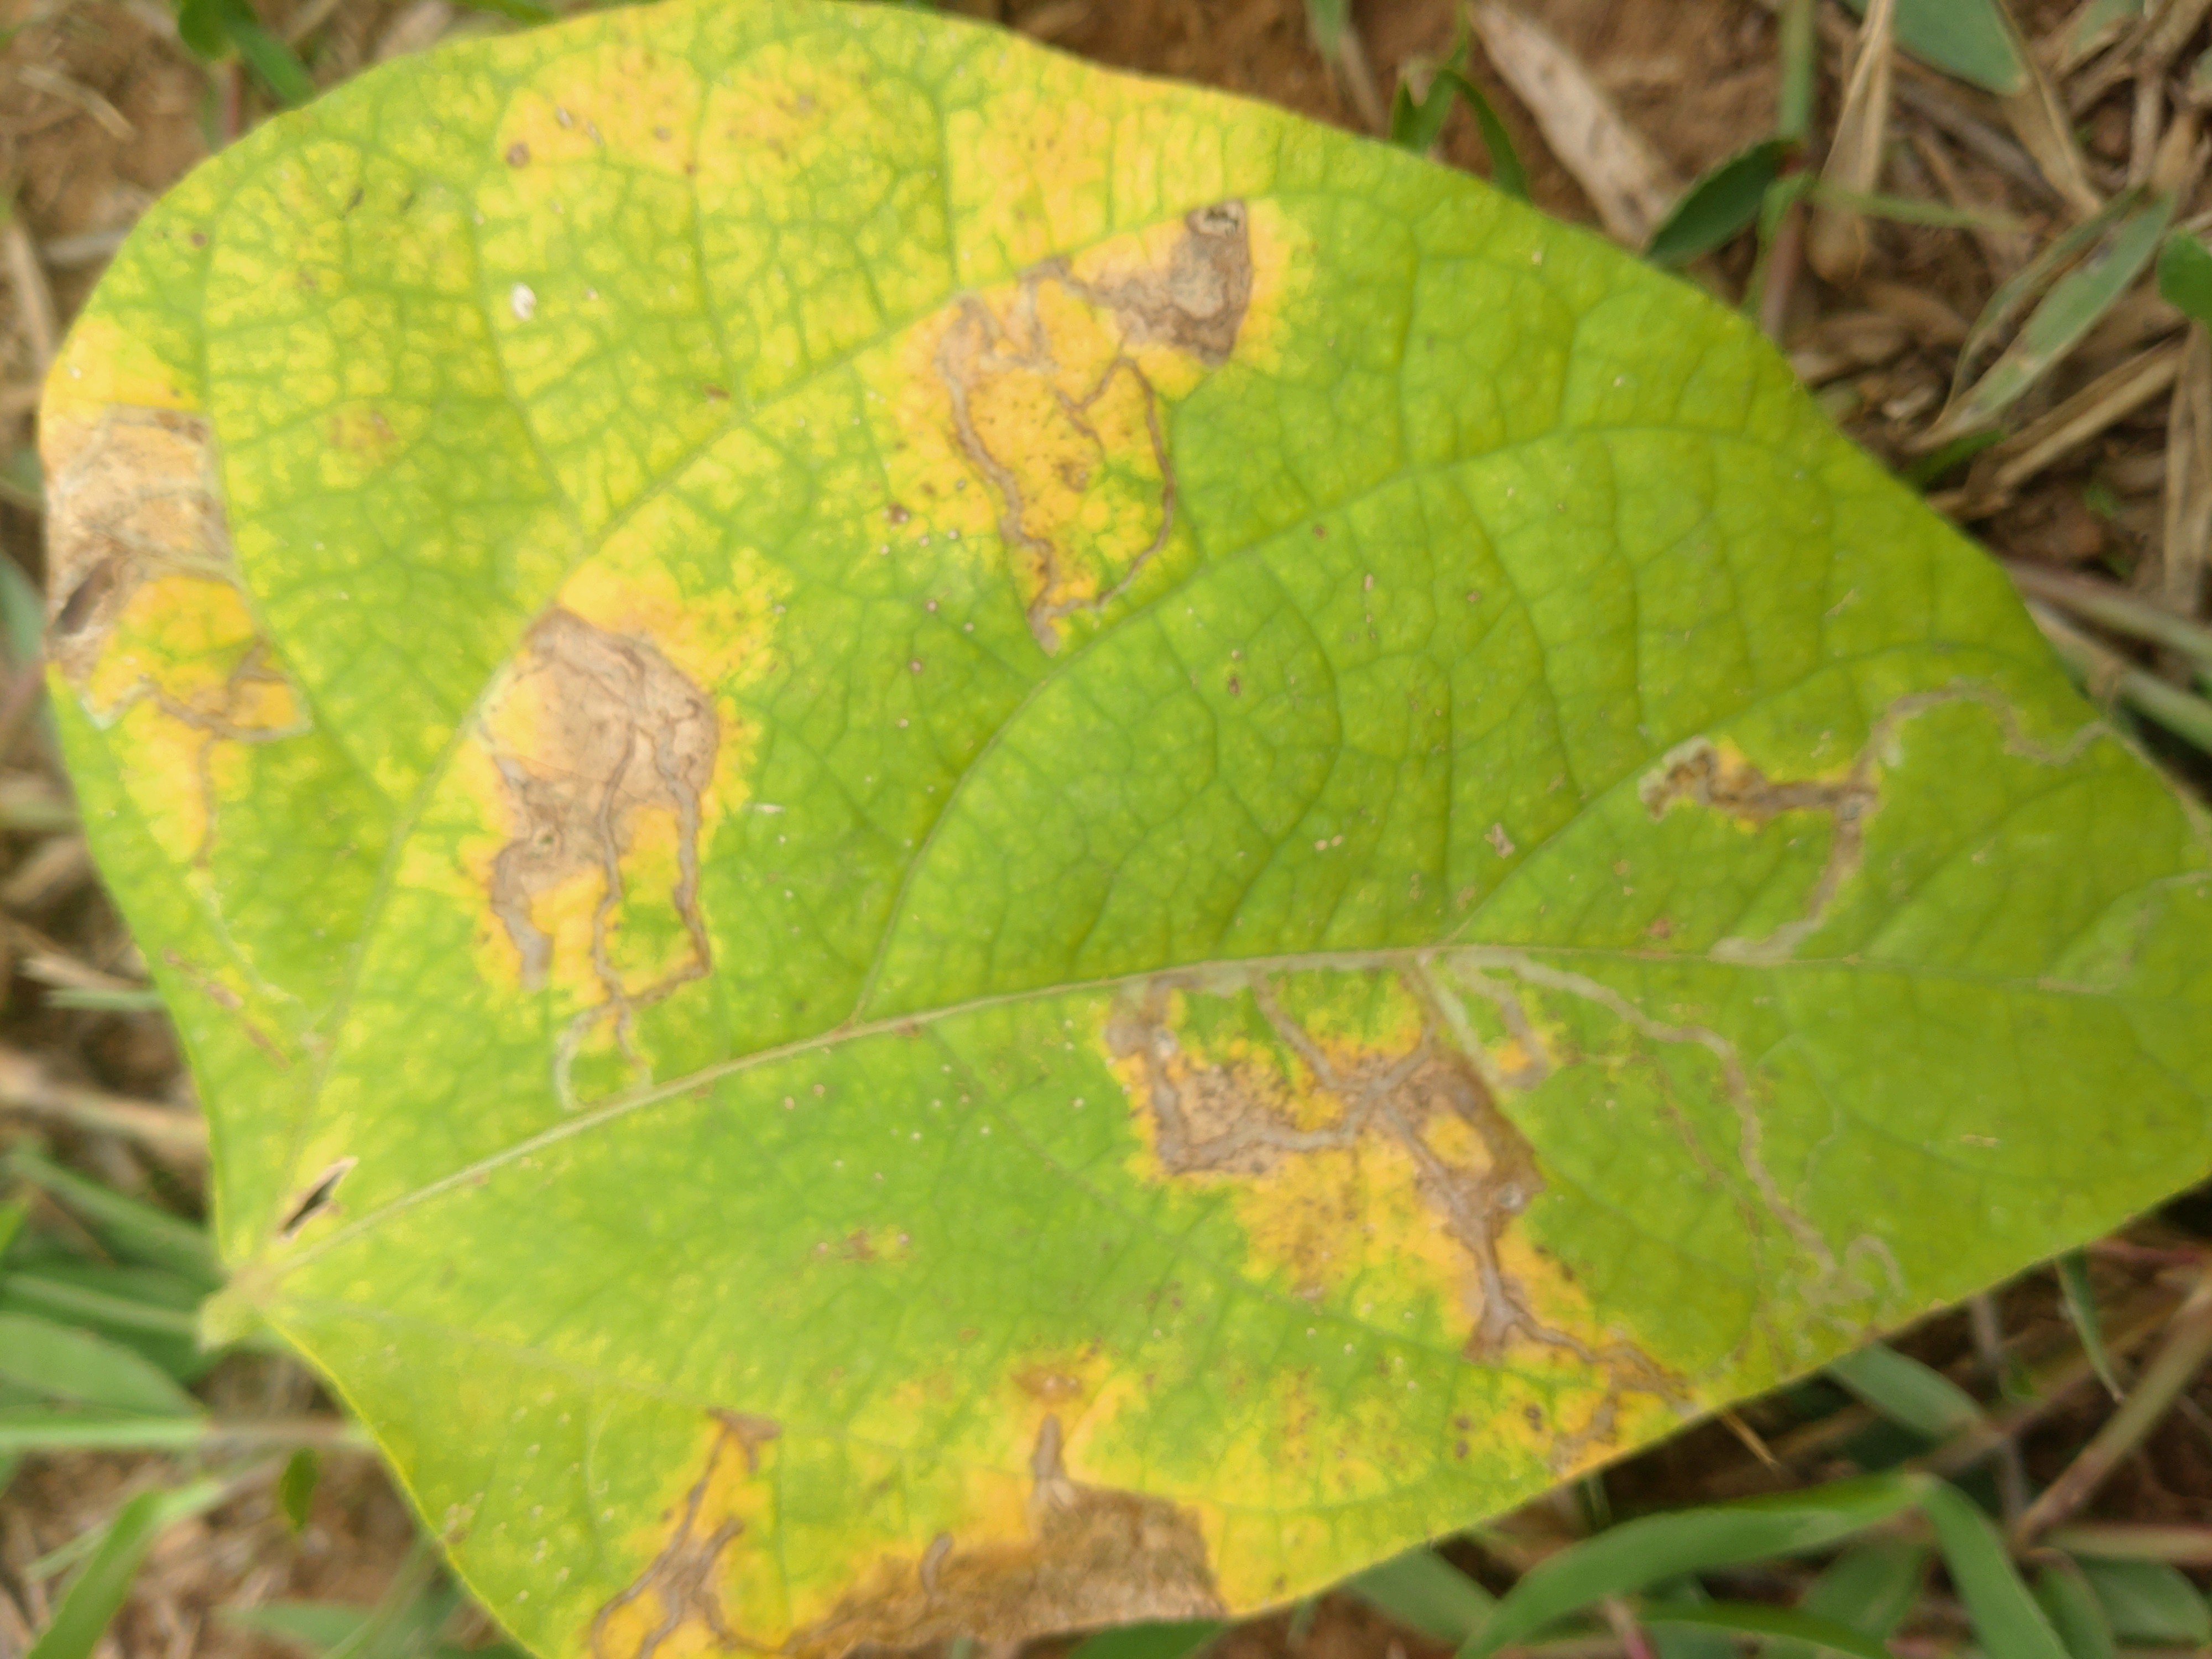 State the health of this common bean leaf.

rust
